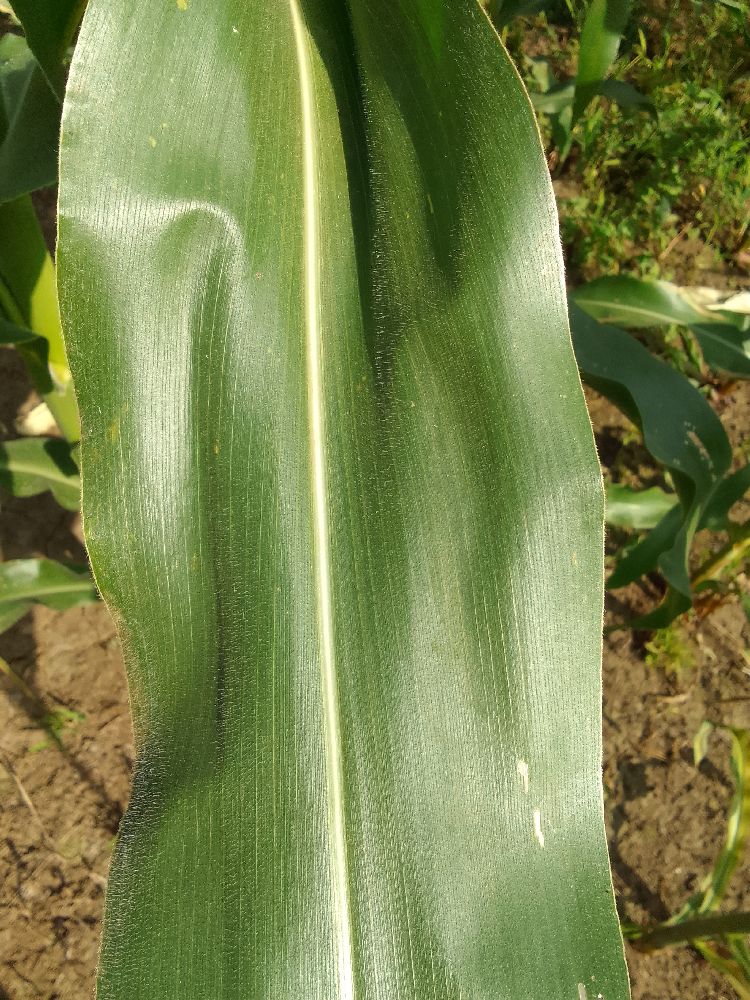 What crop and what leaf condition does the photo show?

maize, healthy
